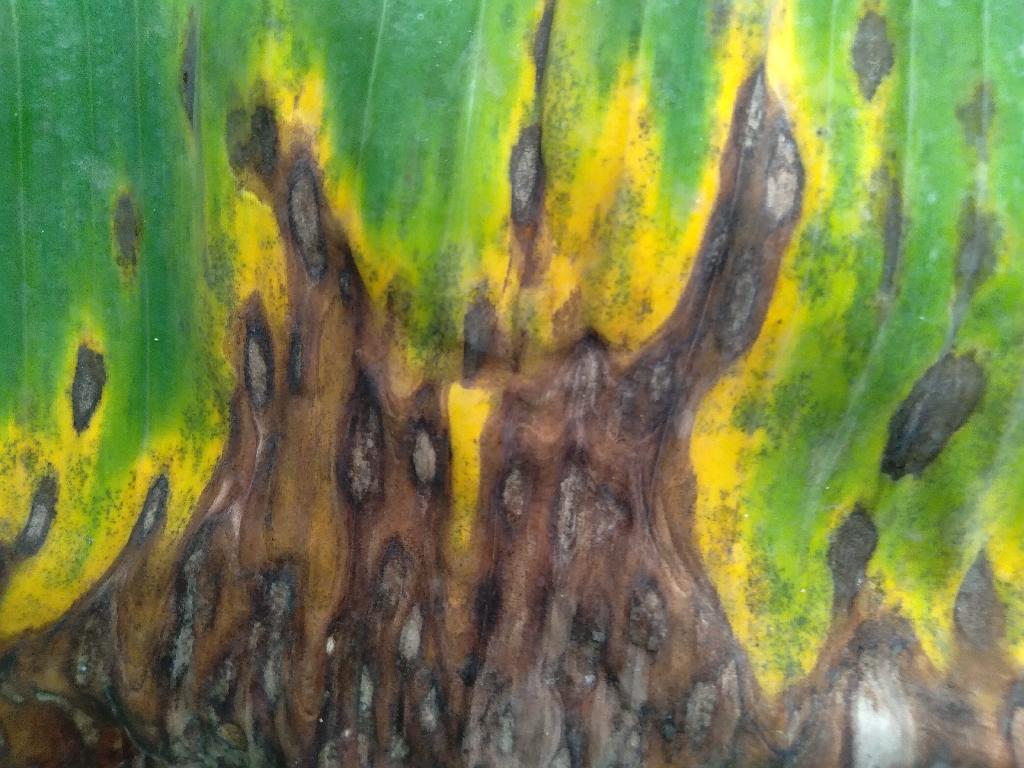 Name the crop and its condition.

banana, black sigatoka
